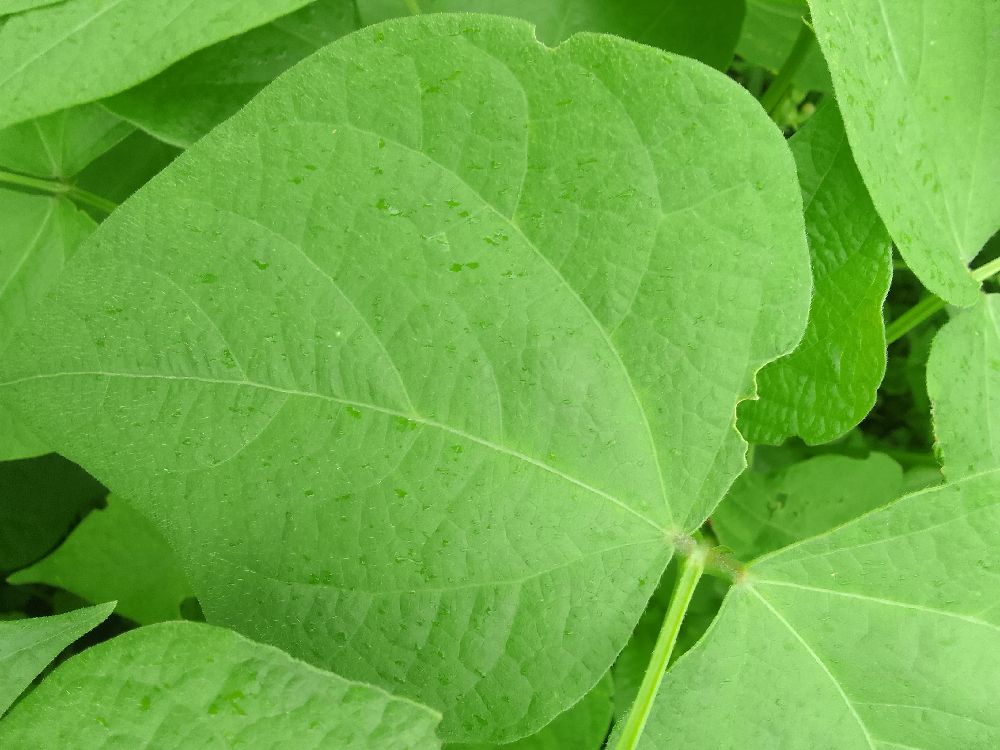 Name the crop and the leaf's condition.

common bean, healthy
